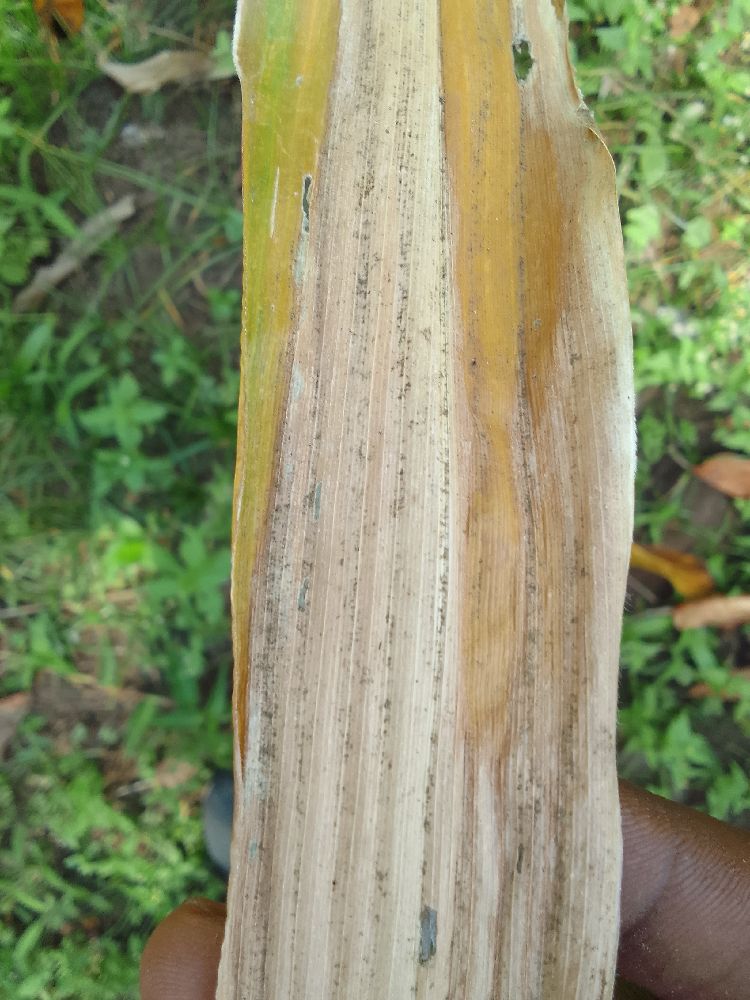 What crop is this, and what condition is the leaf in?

maize, maize lethal necrosis
